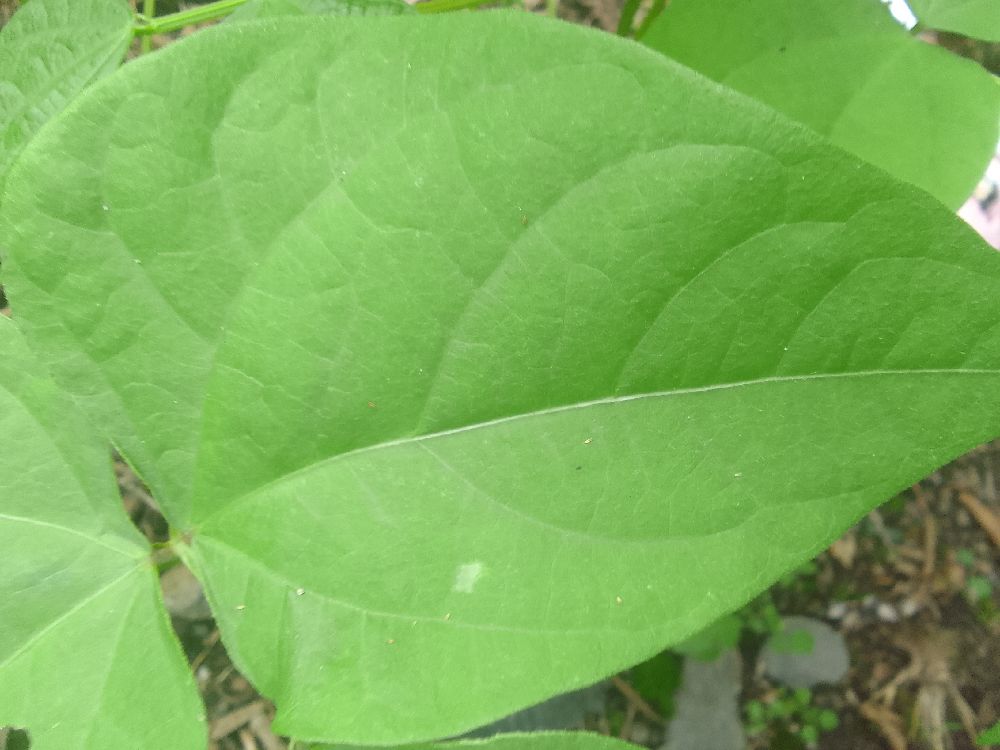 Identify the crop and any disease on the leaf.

common bean, healthy
